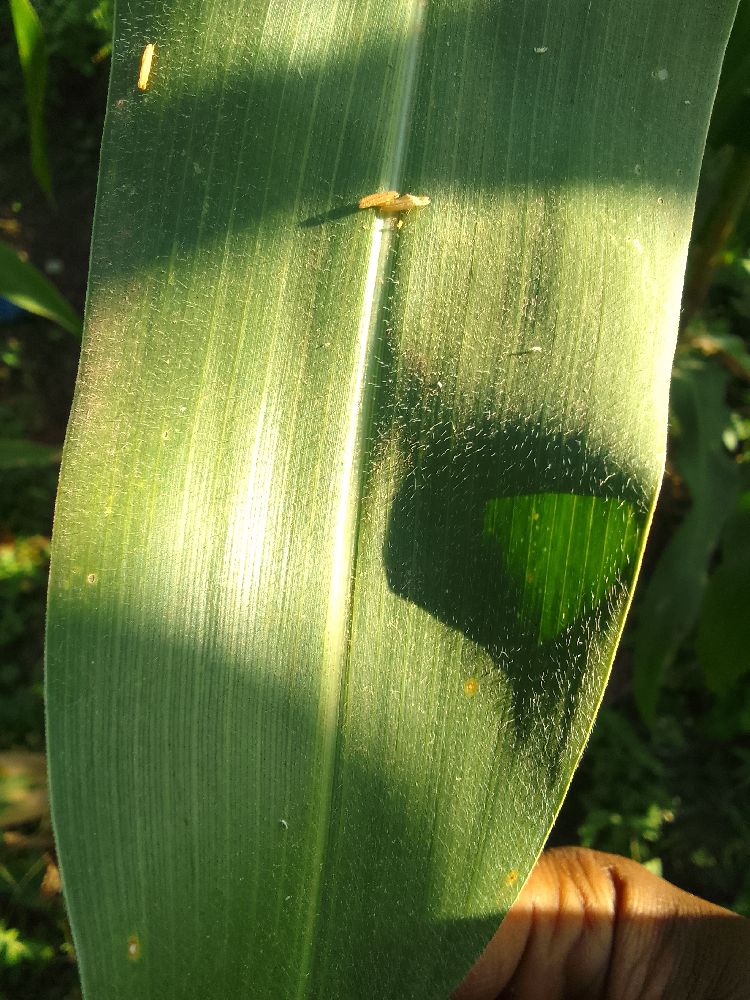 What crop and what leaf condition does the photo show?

maize, healthy
